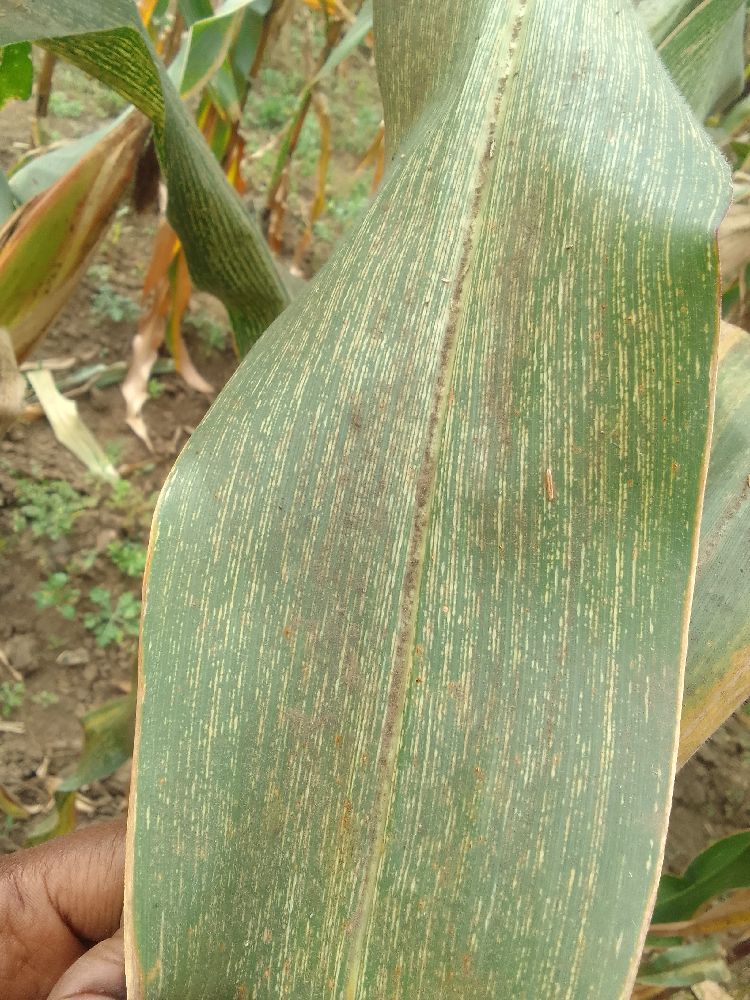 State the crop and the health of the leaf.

maize, maize streak virus
